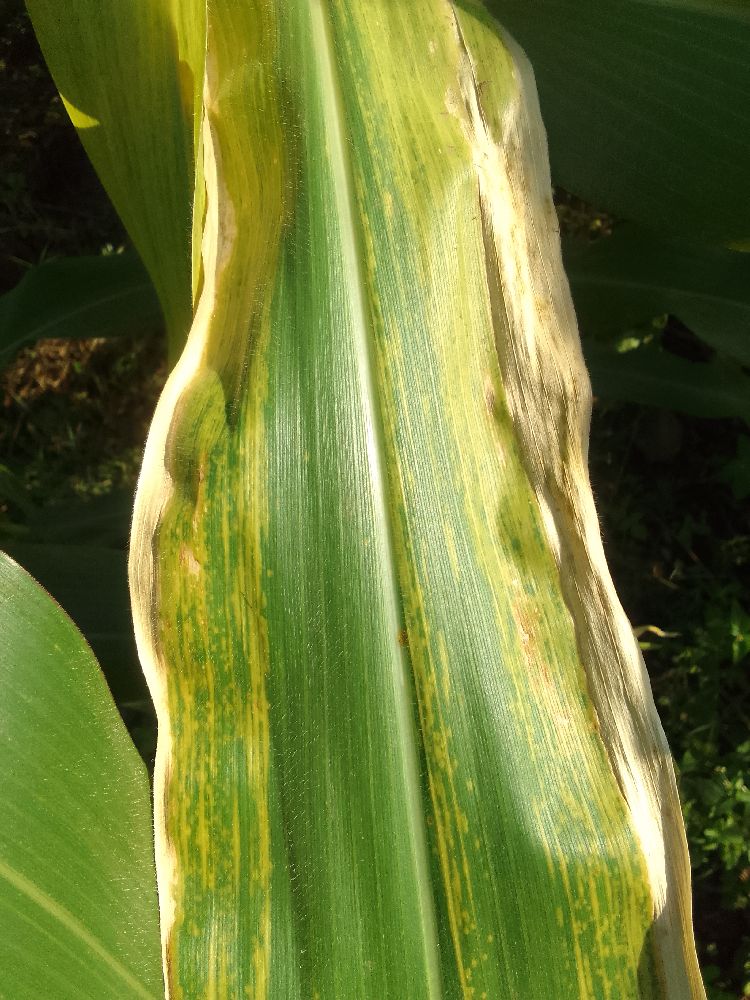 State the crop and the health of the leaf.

maize, maize lethal necrosis
